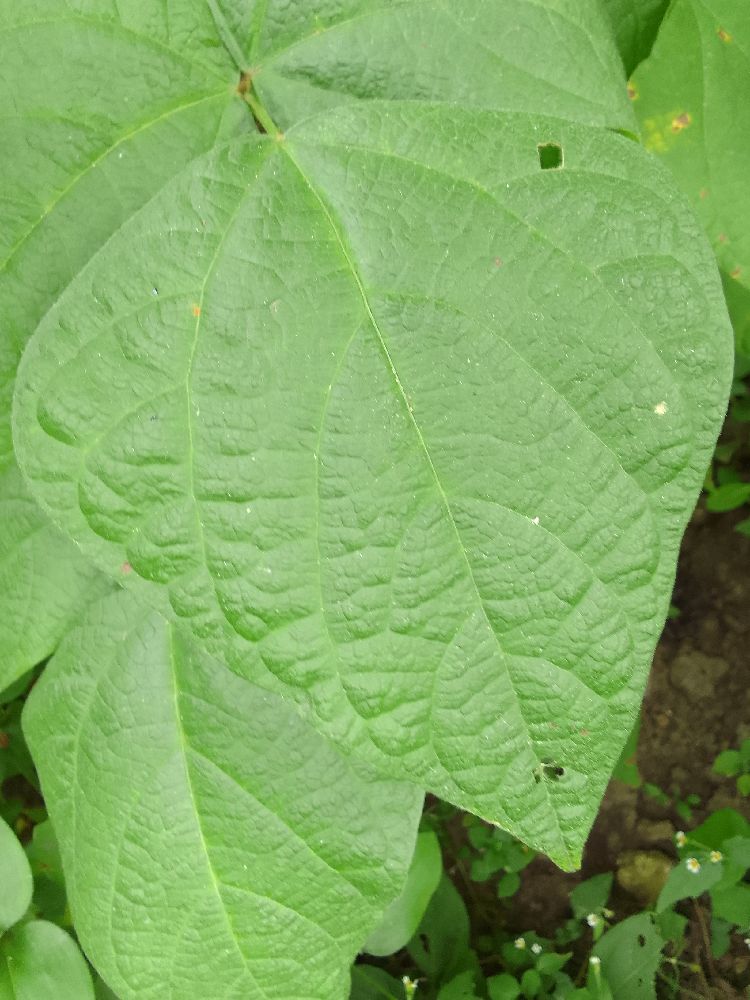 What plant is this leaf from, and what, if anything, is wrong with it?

common bean, healthy
